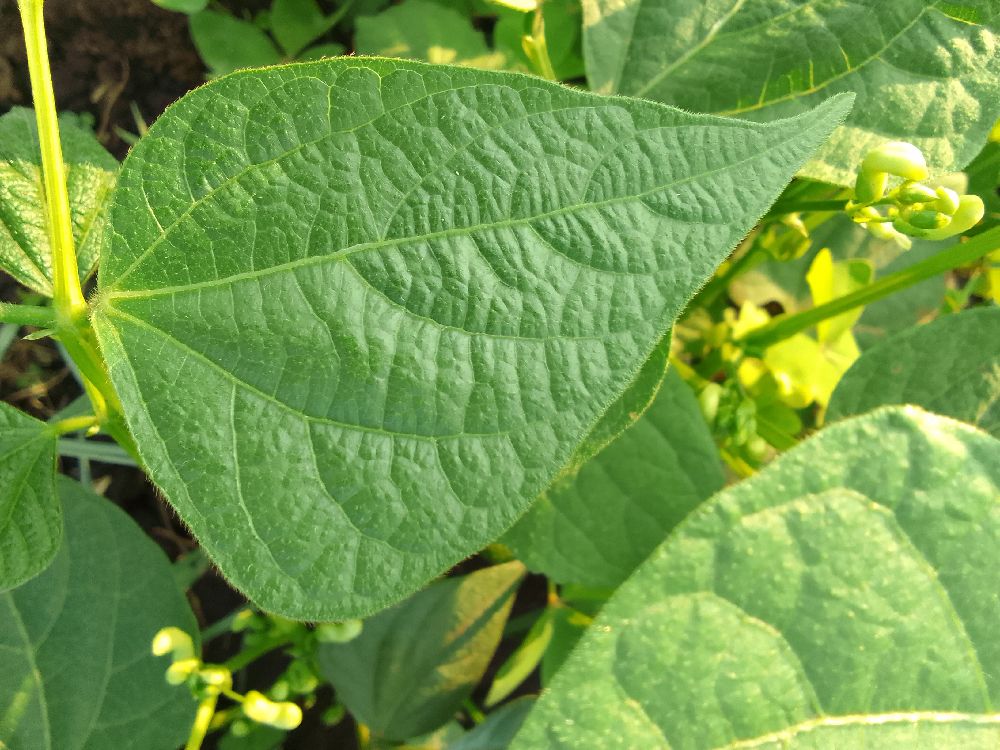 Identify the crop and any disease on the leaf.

common bean, healthy
